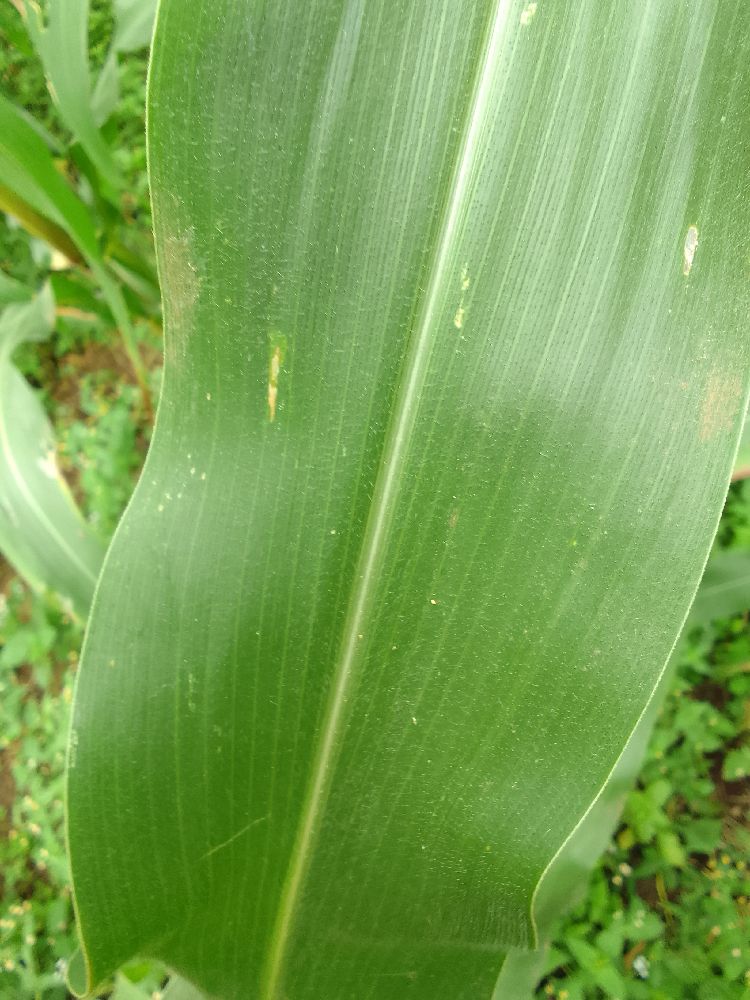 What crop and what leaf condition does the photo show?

maize, healthy
